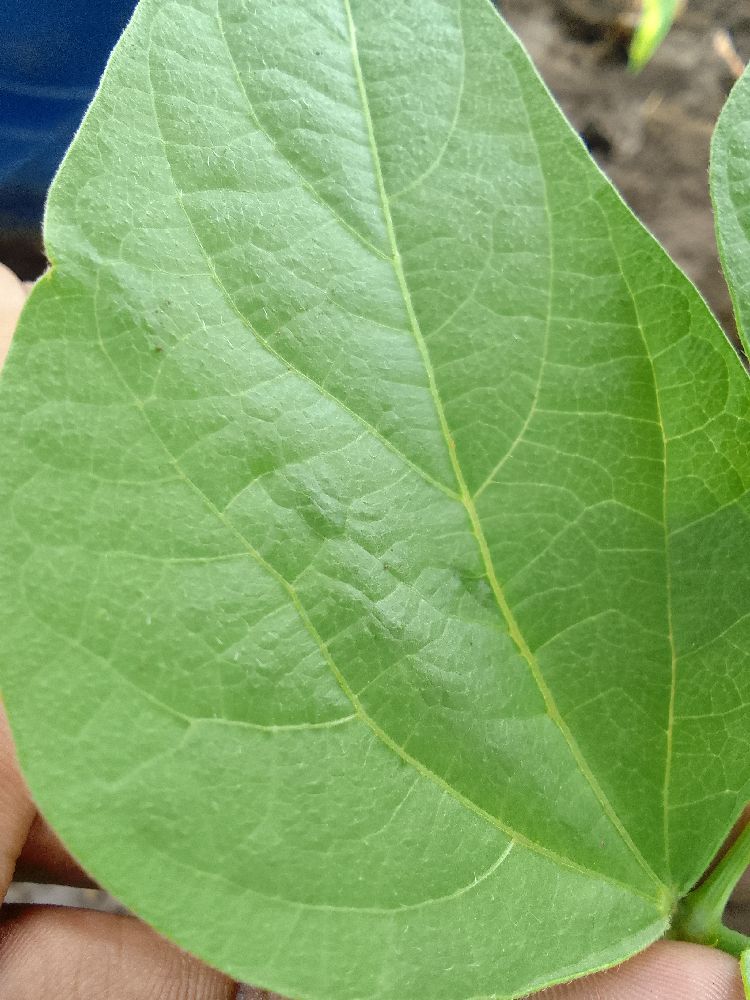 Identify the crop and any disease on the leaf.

common bean, healthy
